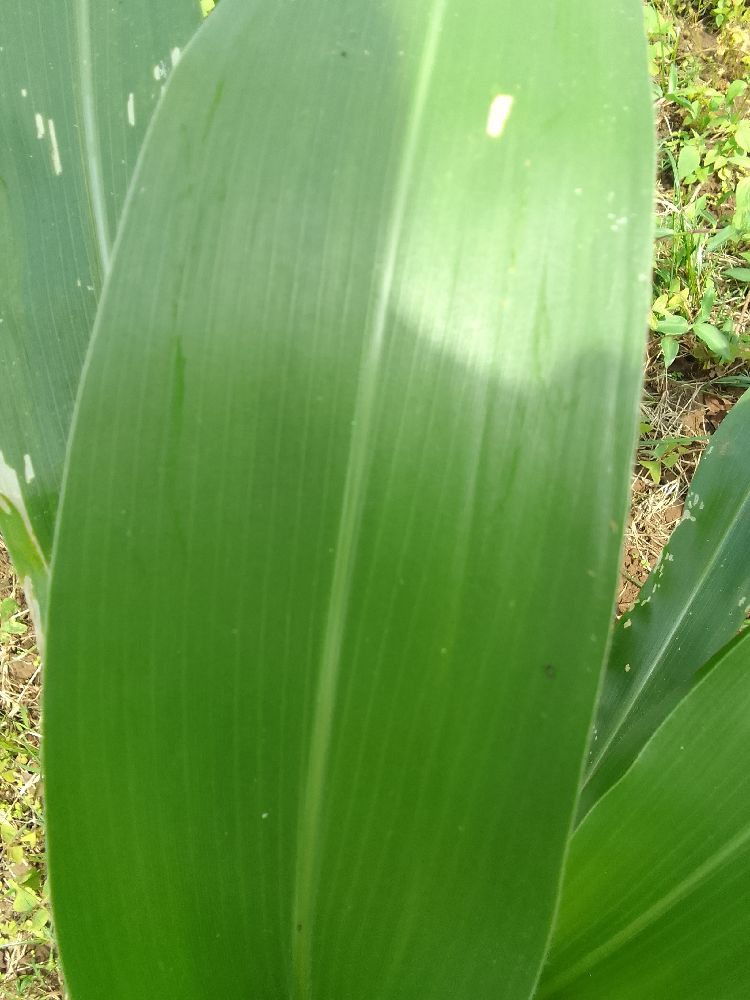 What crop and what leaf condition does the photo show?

maize, healthy
